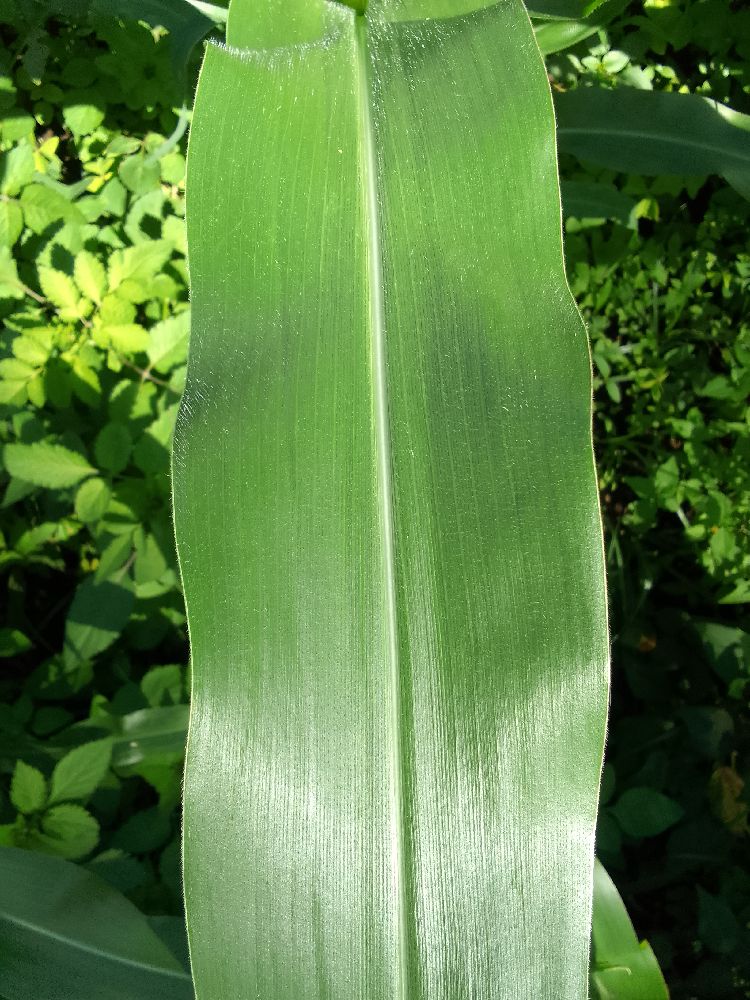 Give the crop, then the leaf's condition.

maize, healthy
